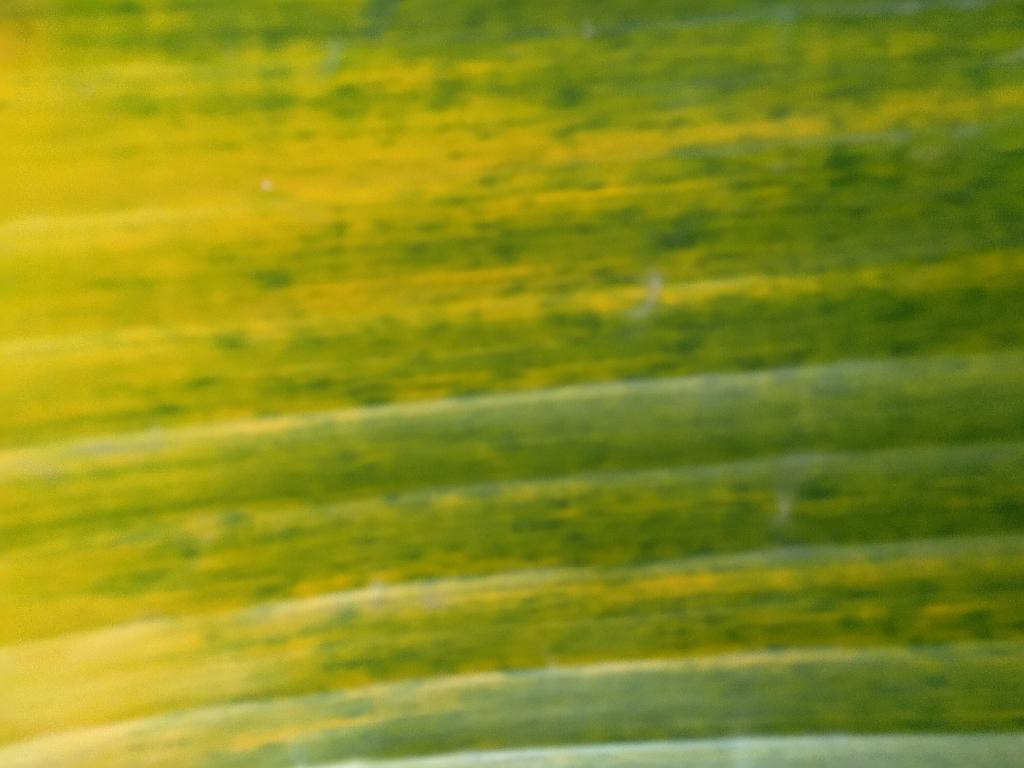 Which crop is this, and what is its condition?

banana, fusarium wilt race 1
